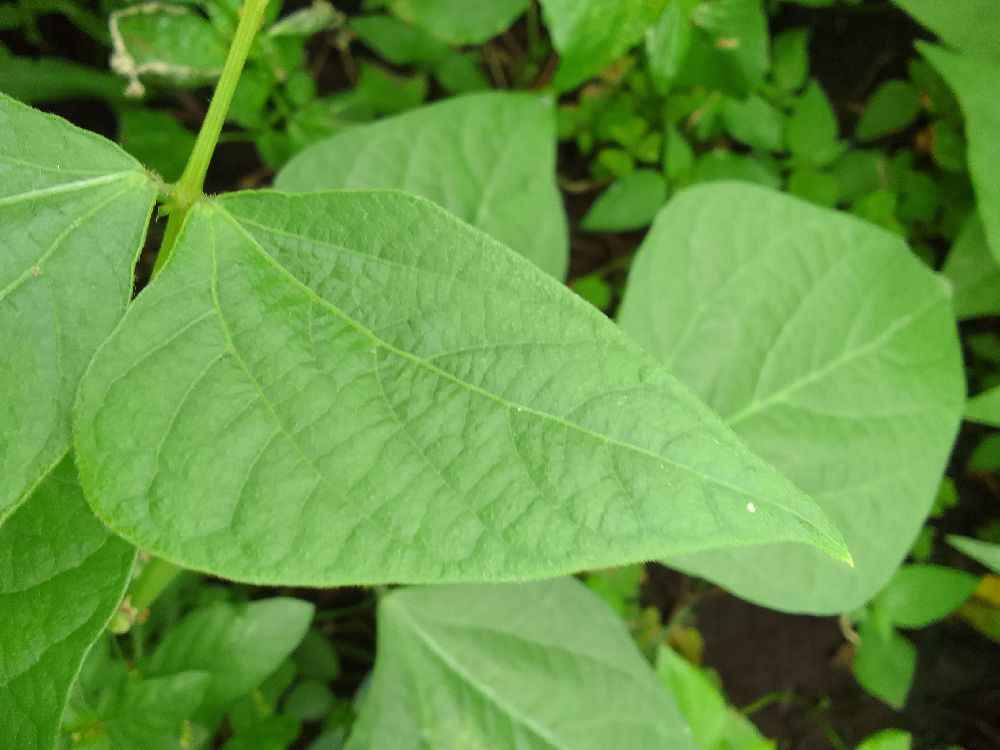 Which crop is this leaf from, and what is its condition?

common bean, healthy
